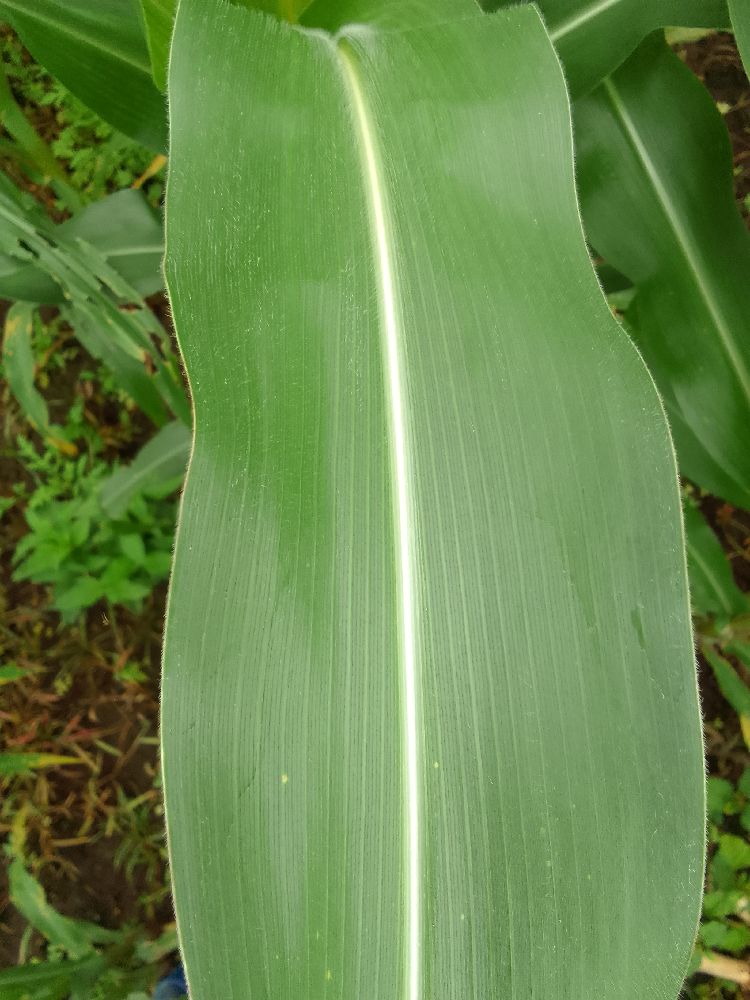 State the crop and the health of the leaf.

maize, healthy
